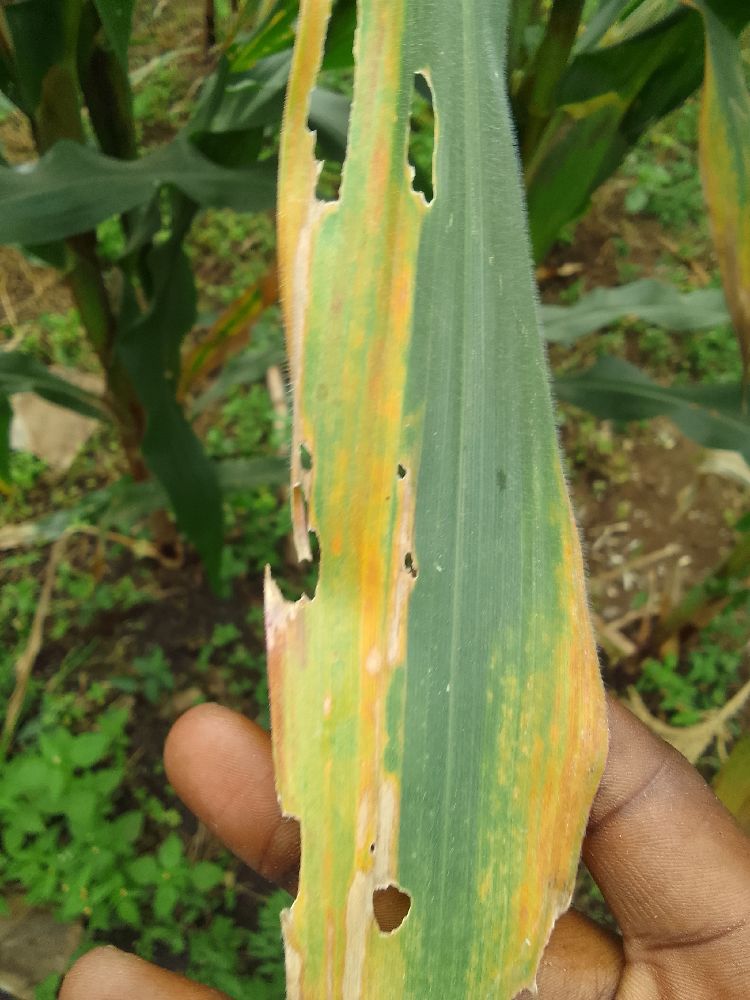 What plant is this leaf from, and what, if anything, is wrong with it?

maize, maize lethal necrosis
